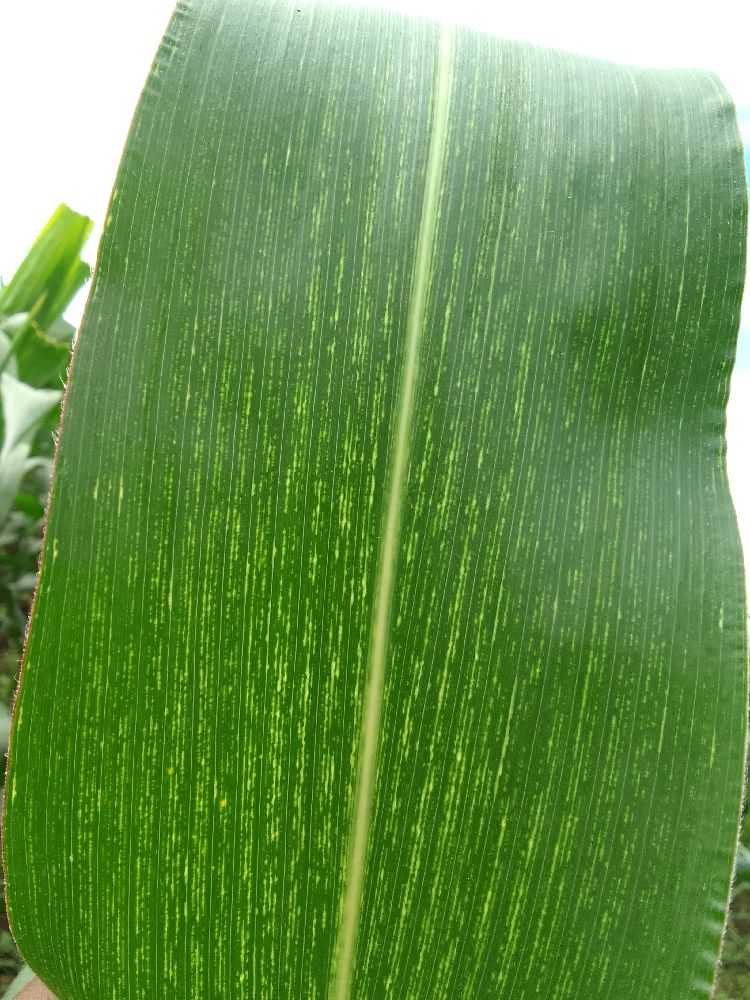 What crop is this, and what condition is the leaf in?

maize, maize streak virus
